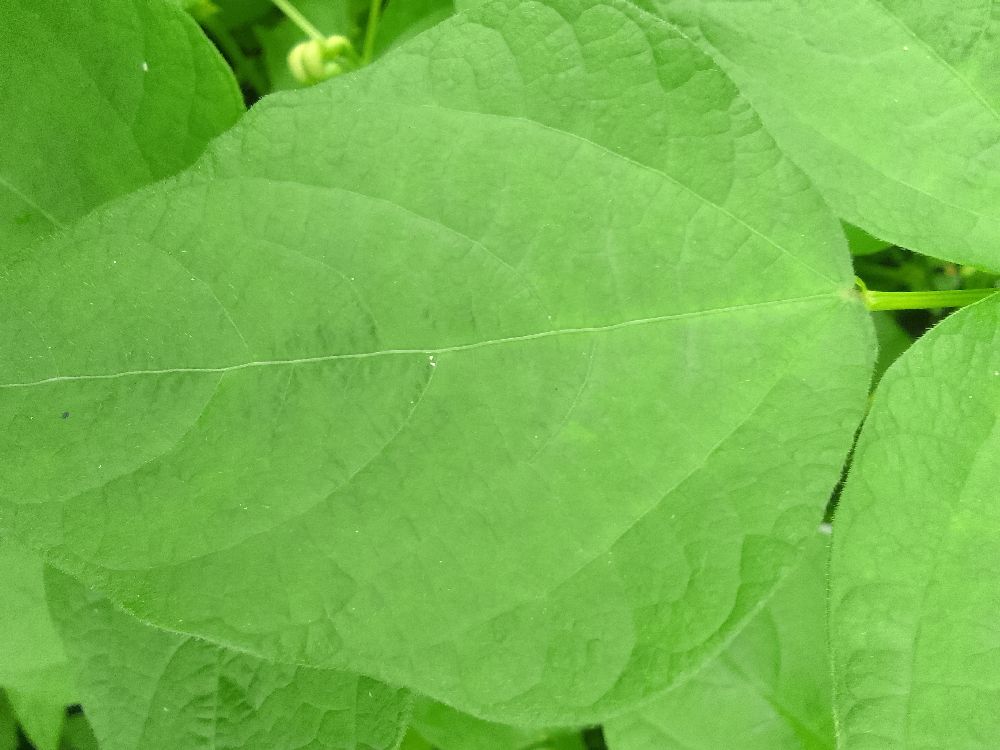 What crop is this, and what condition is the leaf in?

common bean, healthy
